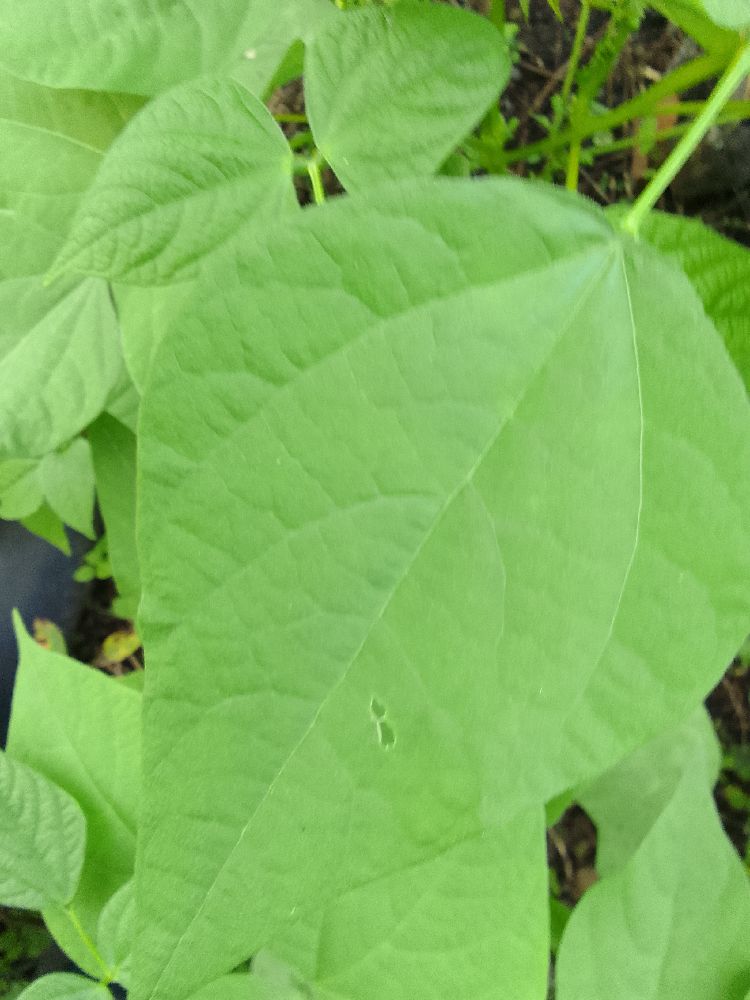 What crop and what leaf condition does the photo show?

common bean, healthy
